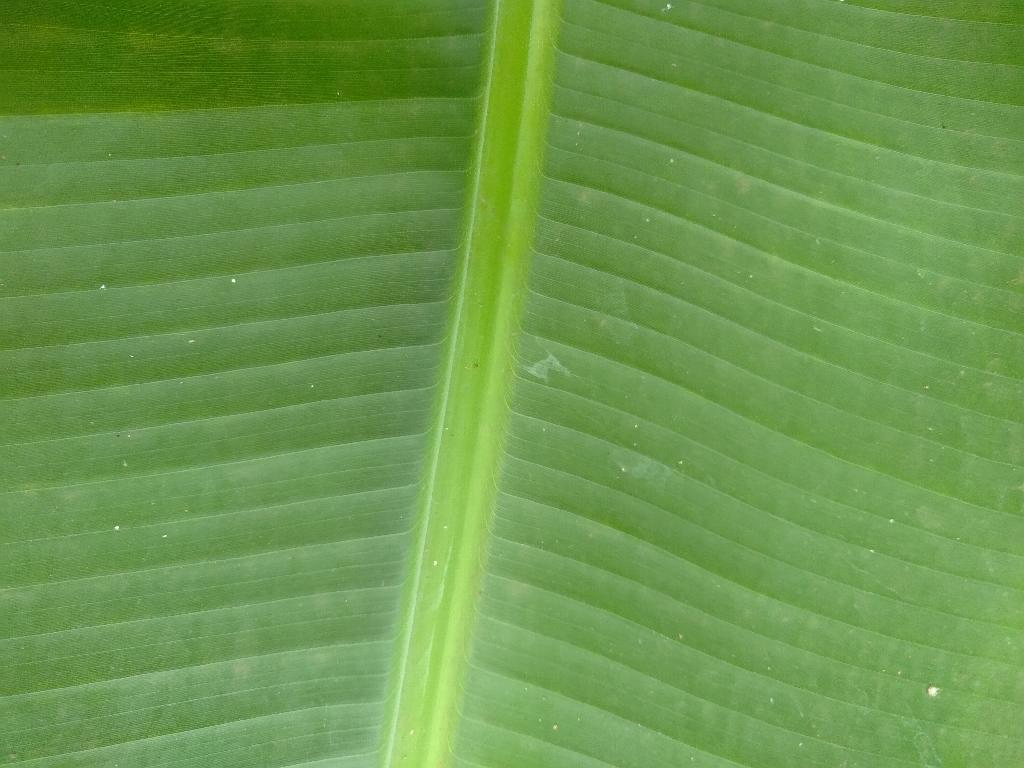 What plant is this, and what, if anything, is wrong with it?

banana, healthy
